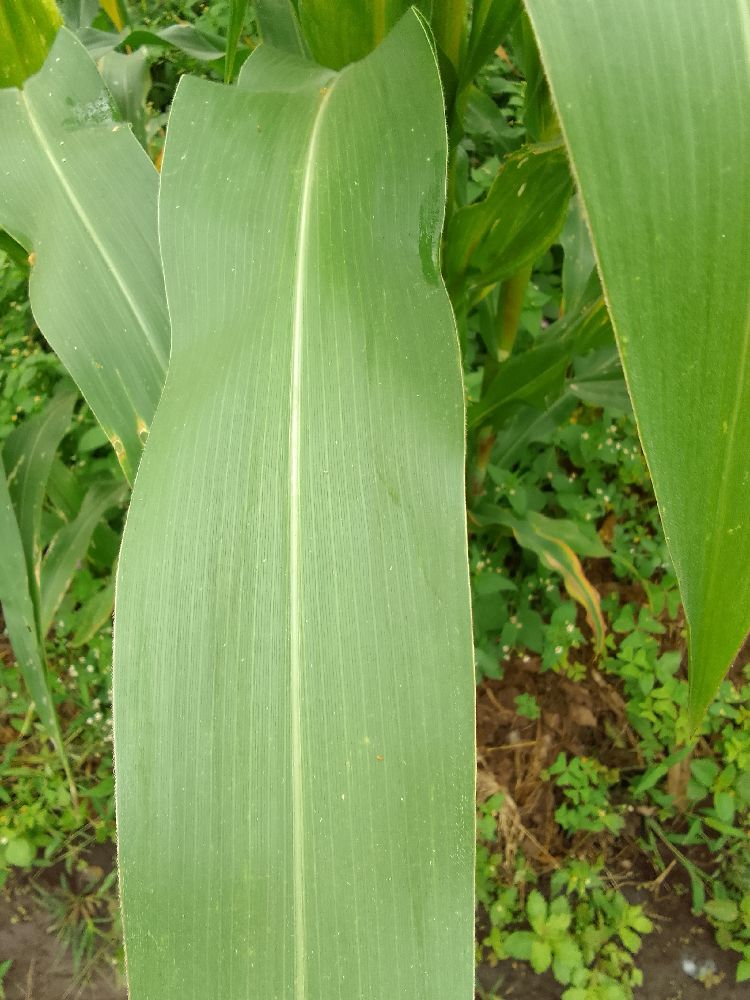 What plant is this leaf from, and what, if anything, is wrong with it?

maize, healthy
